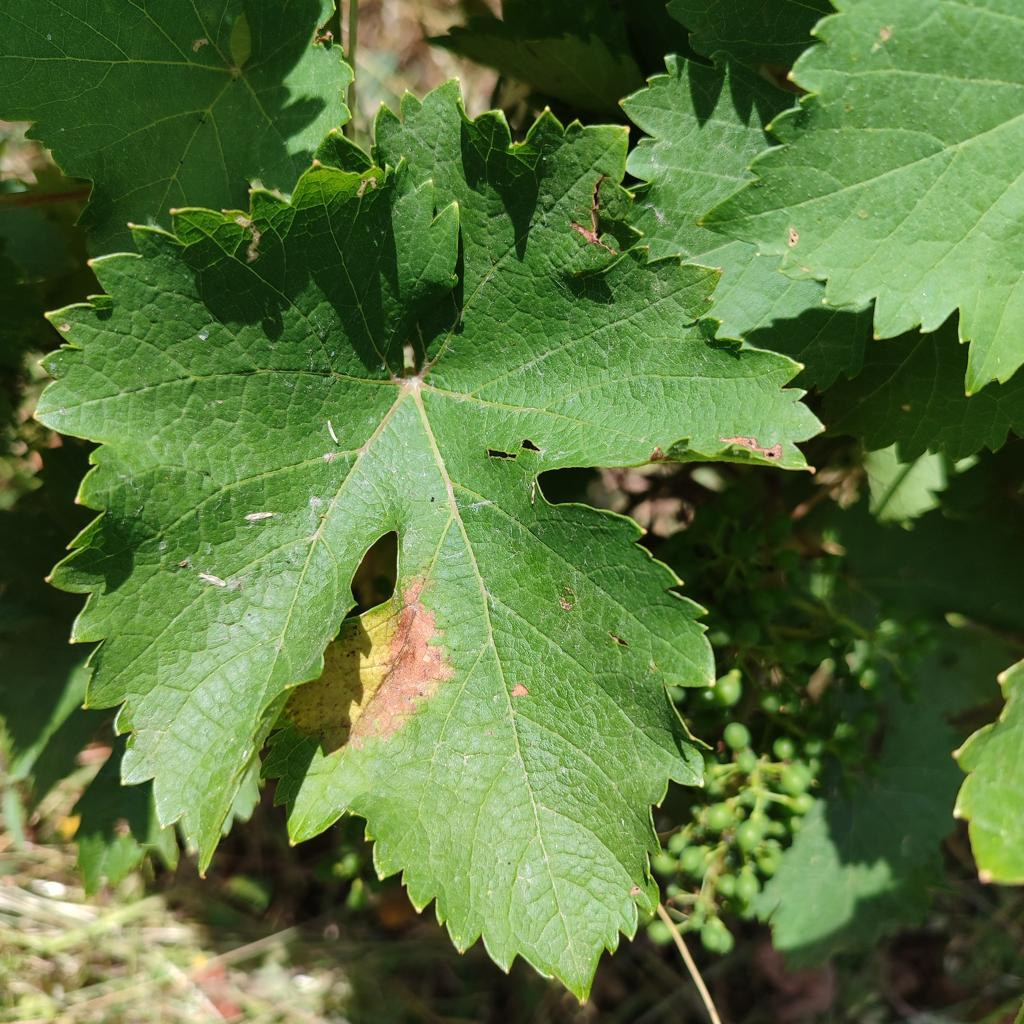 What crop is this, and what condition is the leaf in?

grapevine, downy mildew
